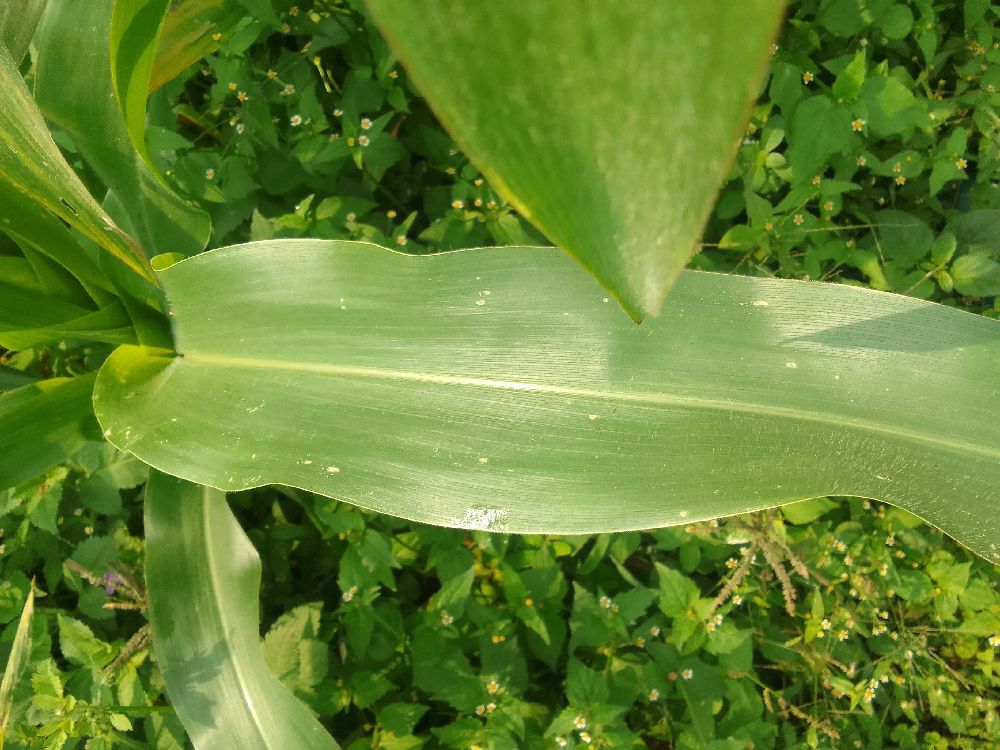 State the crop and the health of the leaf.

maize, healthy
